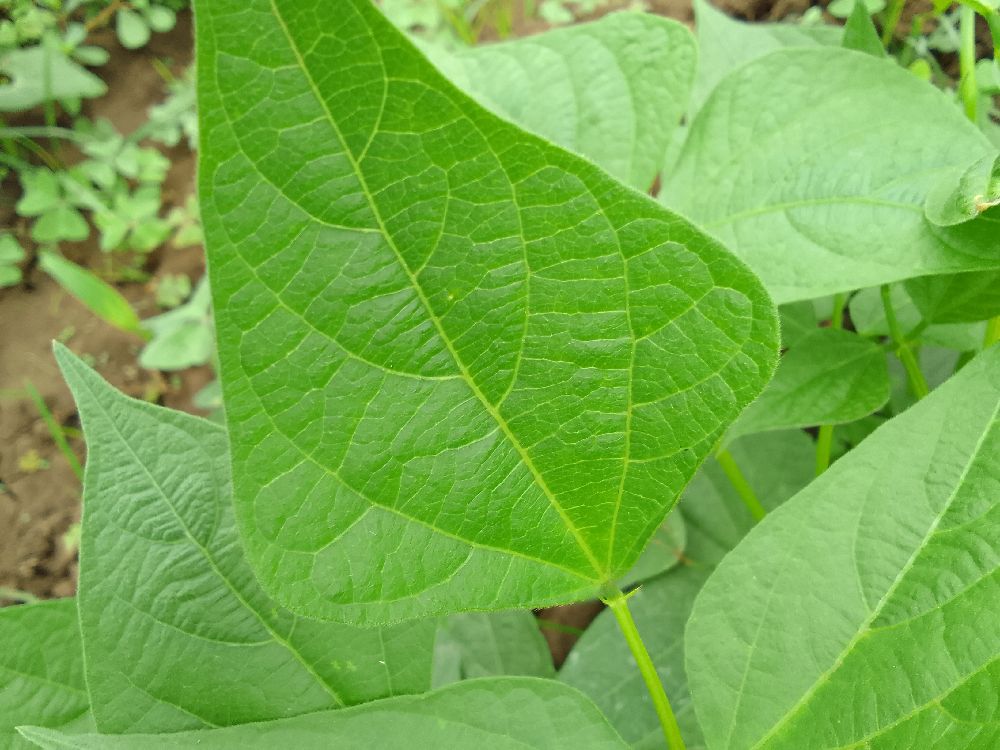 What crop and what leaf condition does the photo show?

common bean, healthy
